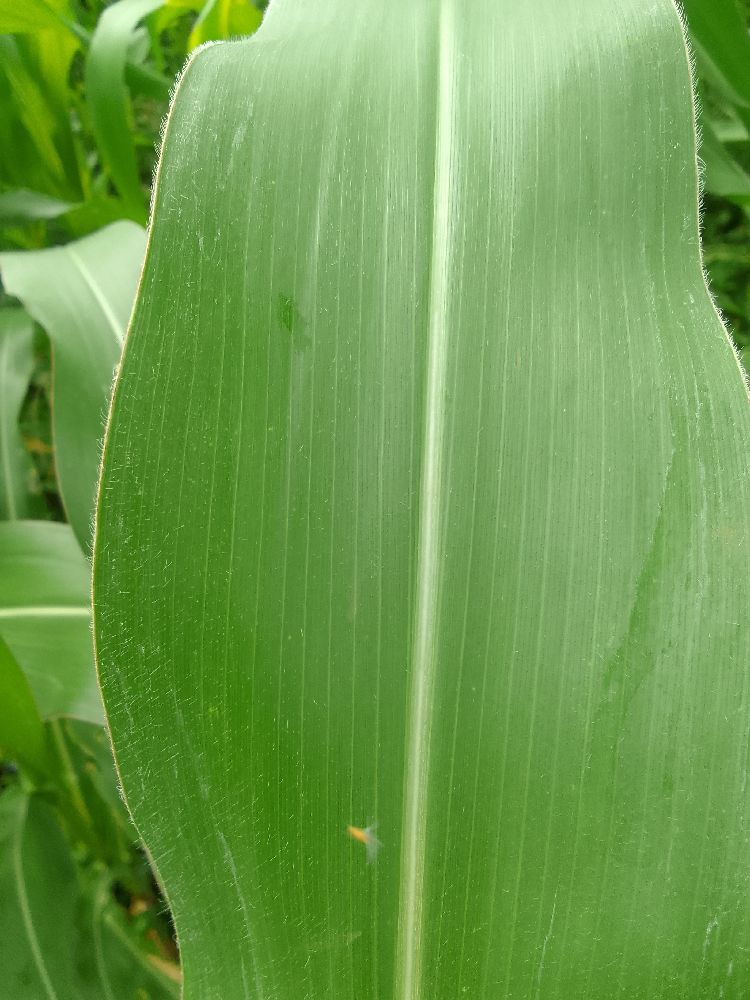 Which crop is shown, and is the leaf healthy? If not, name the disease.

maize, healthy
